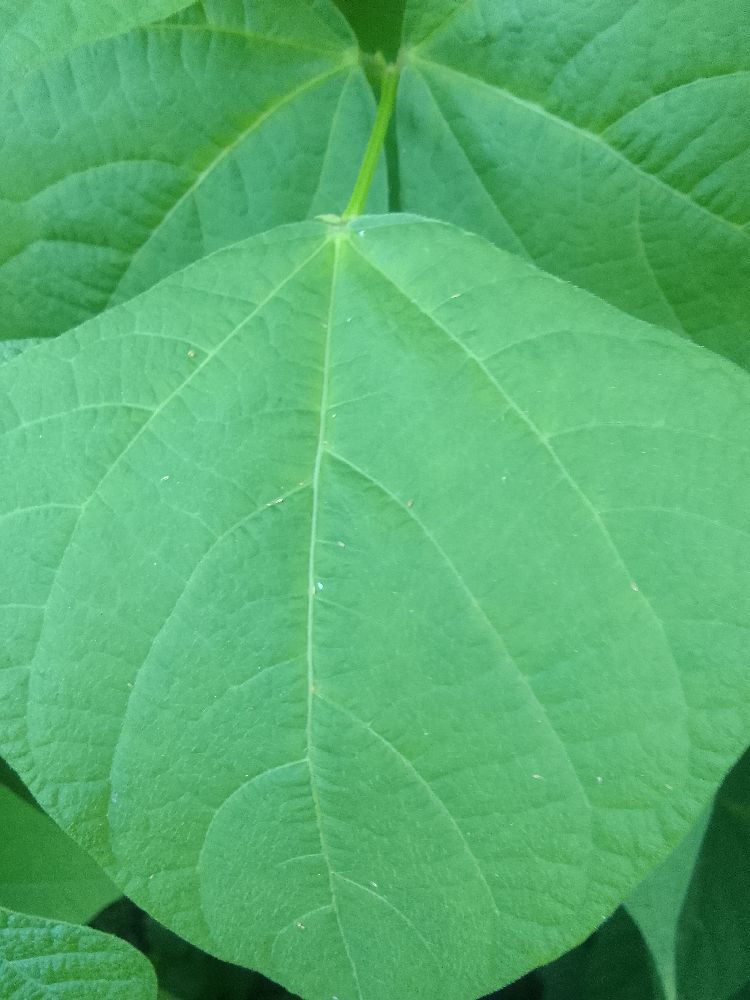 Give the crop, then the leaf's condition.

common bean, healthy
